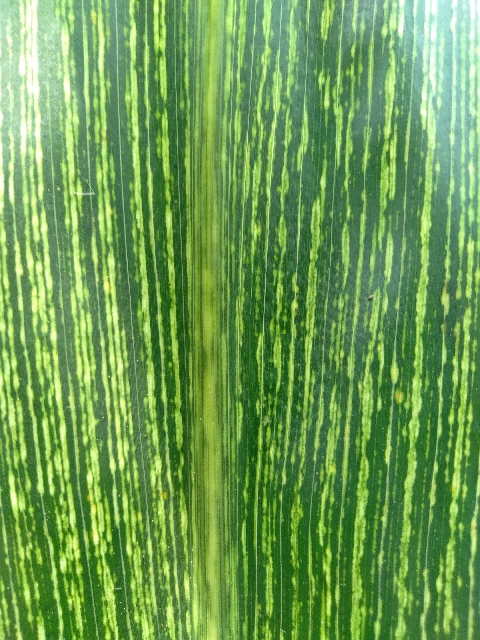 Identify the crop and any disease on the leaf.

maize, maize streak virus
